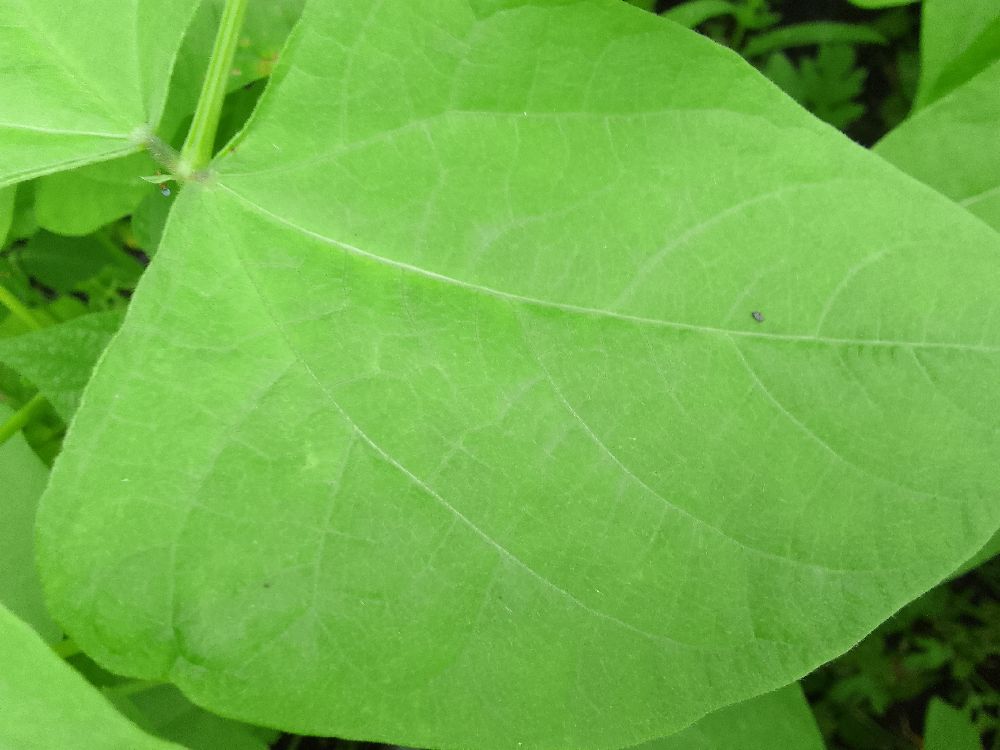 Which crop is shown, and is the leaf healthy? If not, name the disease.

common bean, healthy
